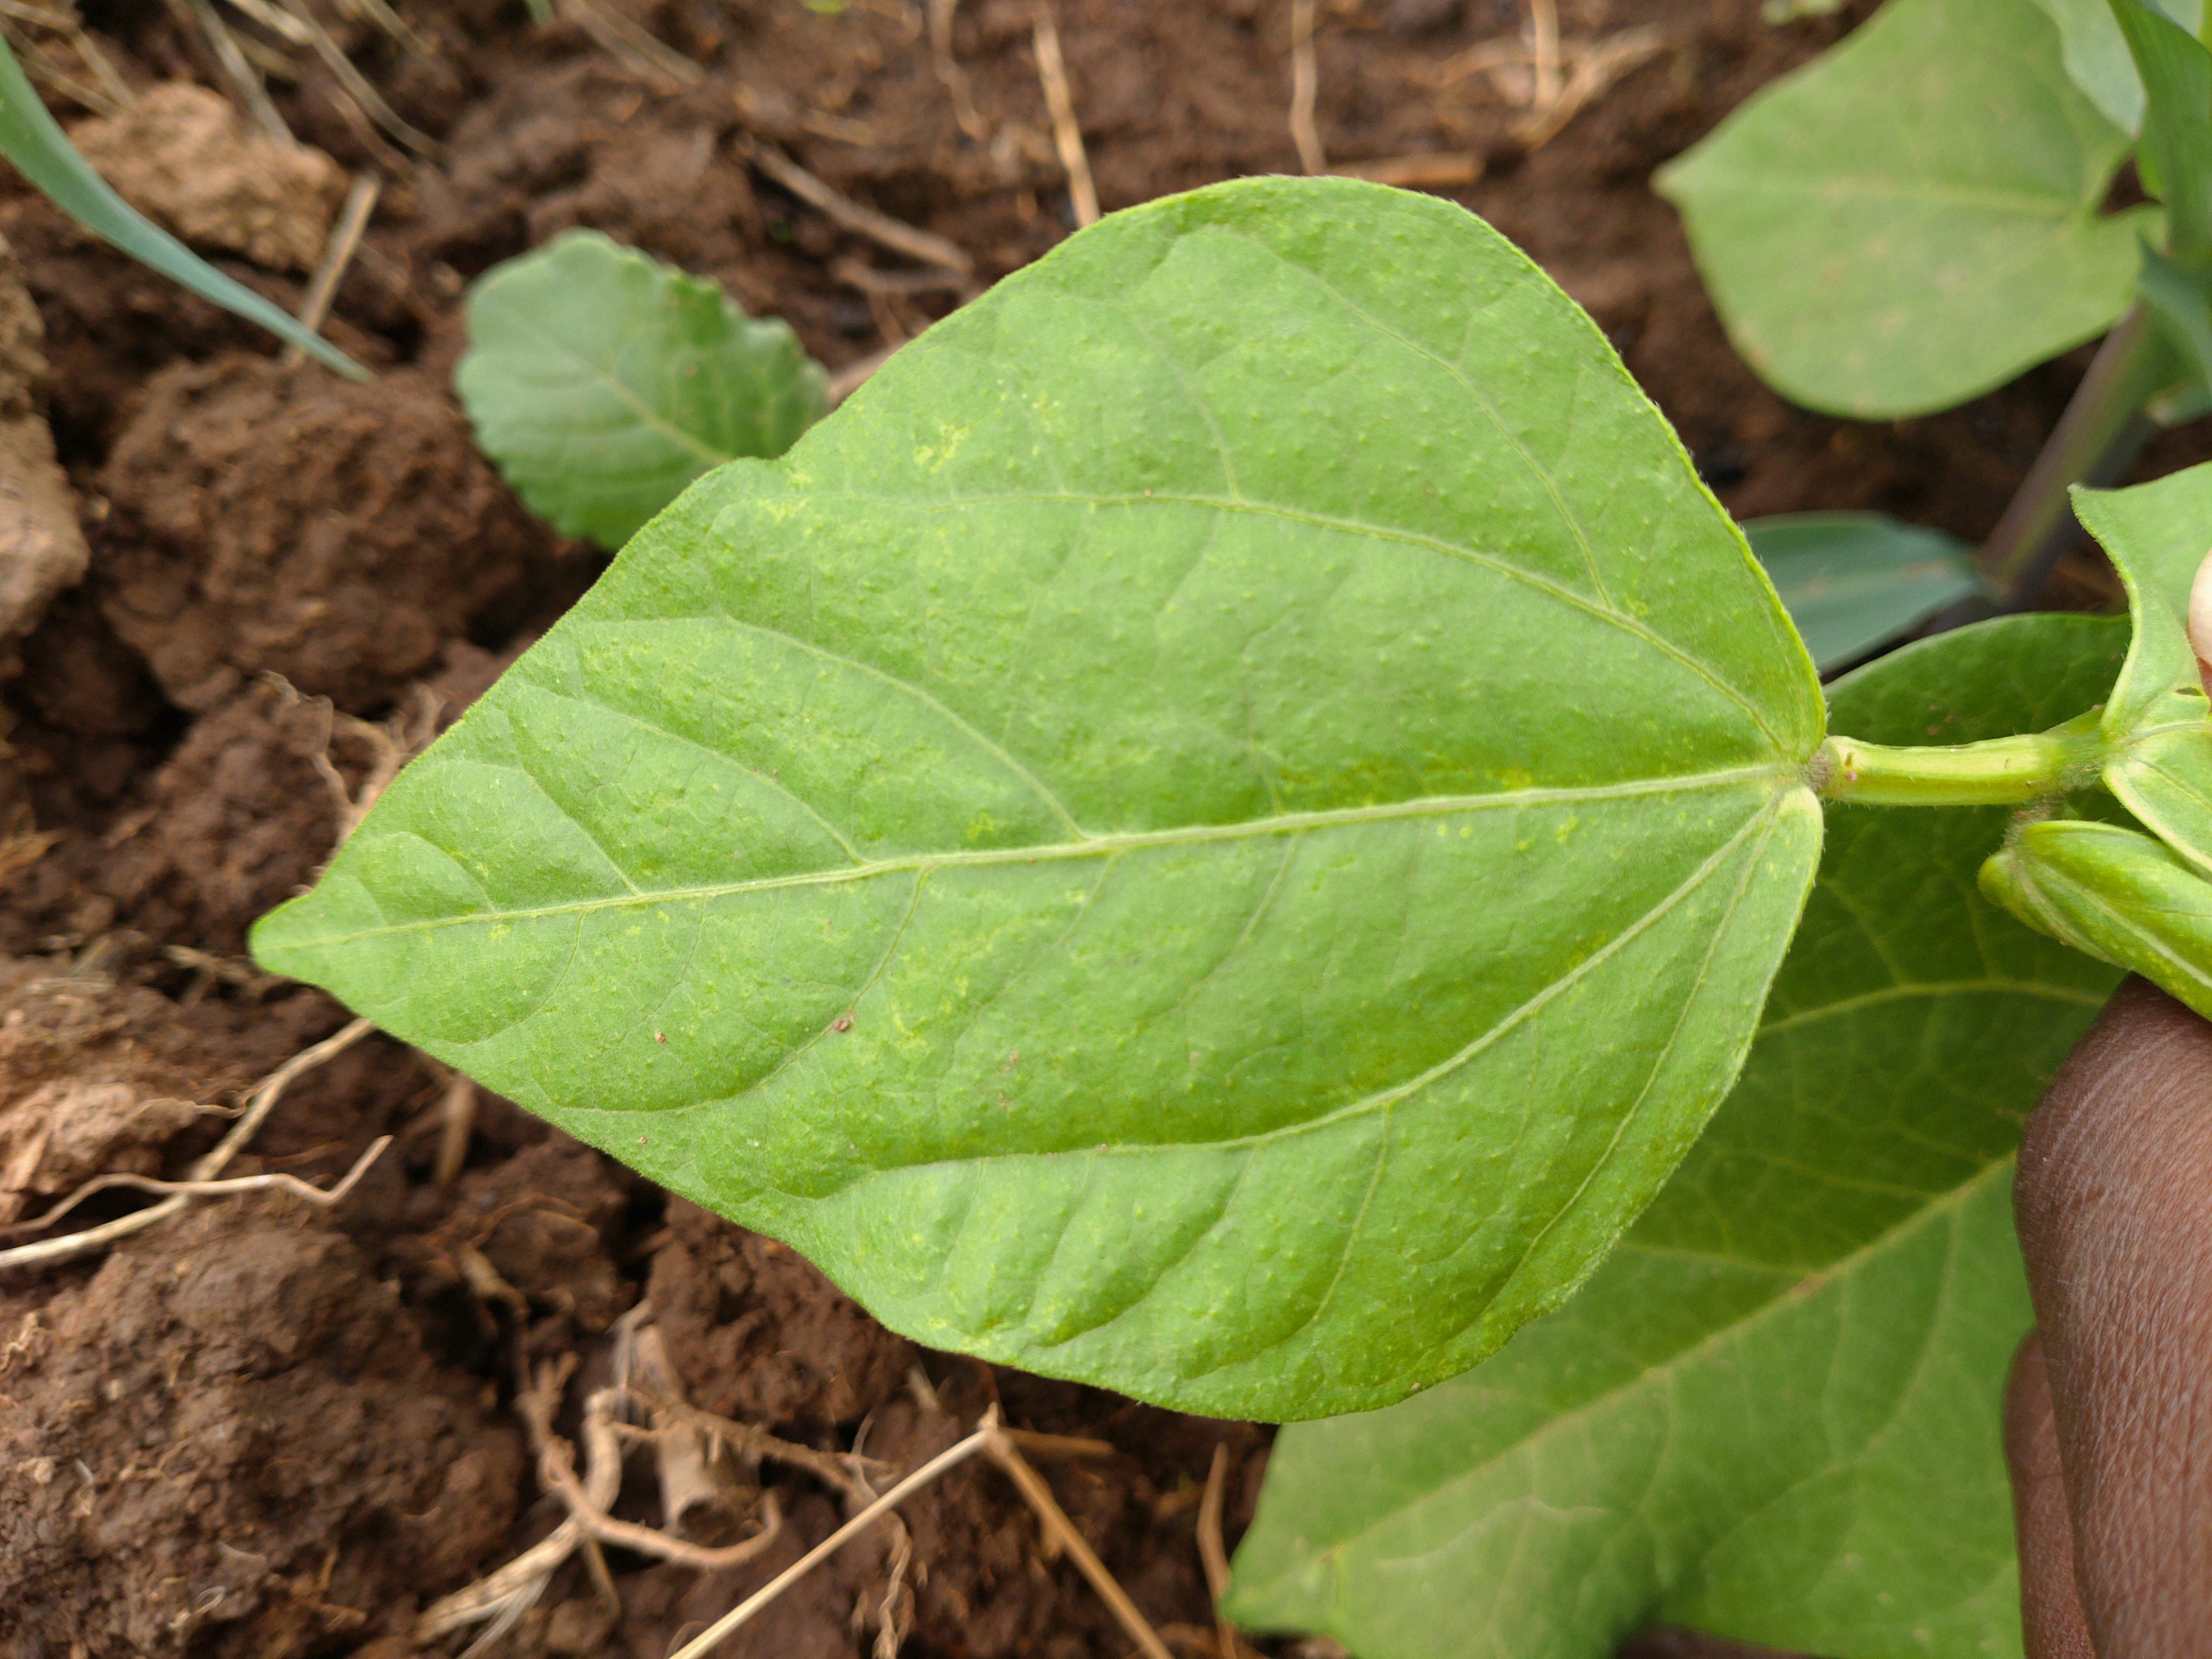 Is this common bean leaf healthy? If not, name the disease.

healthy
